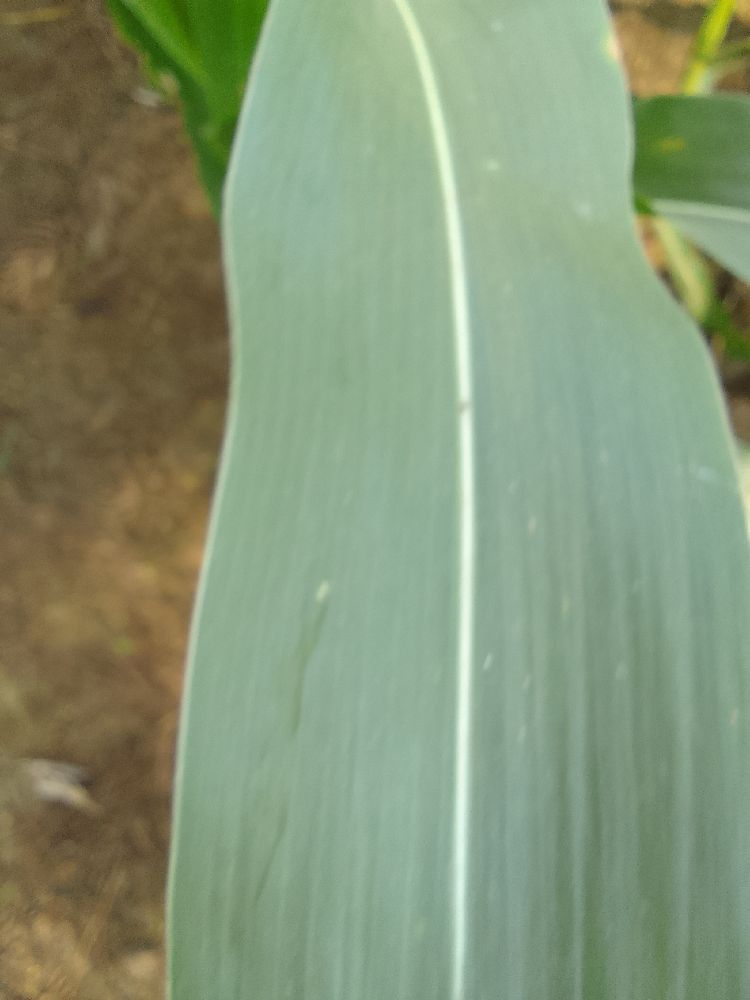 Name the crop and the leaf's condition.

maize, healthy
